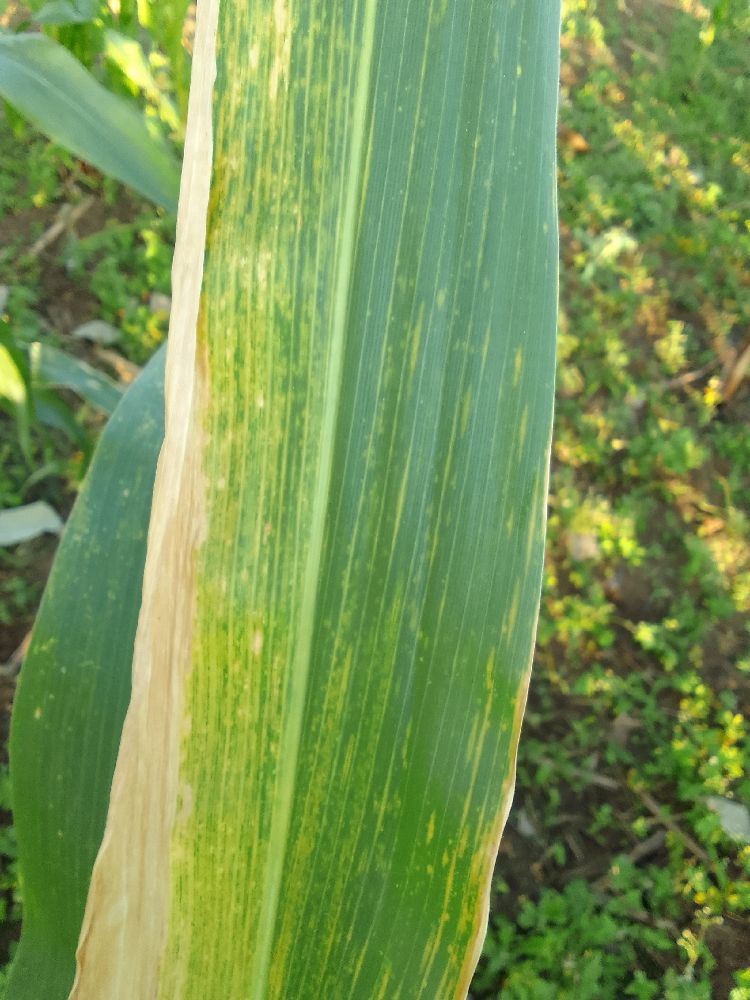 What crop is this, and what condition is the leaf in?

maize, maize lethal necrosis
